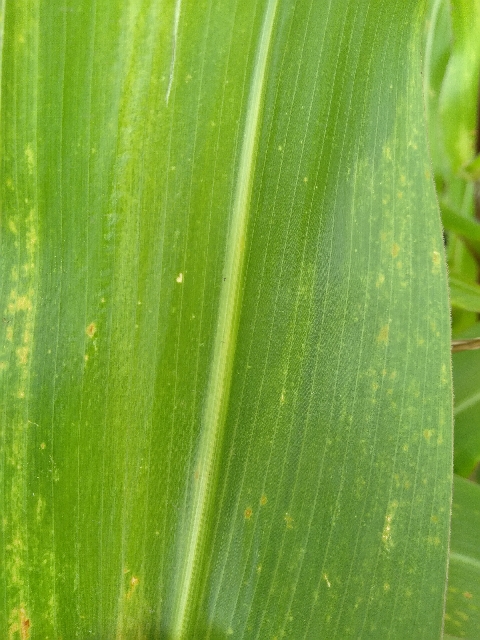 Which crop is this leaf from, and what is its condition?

maize, maize lethal necrosis
